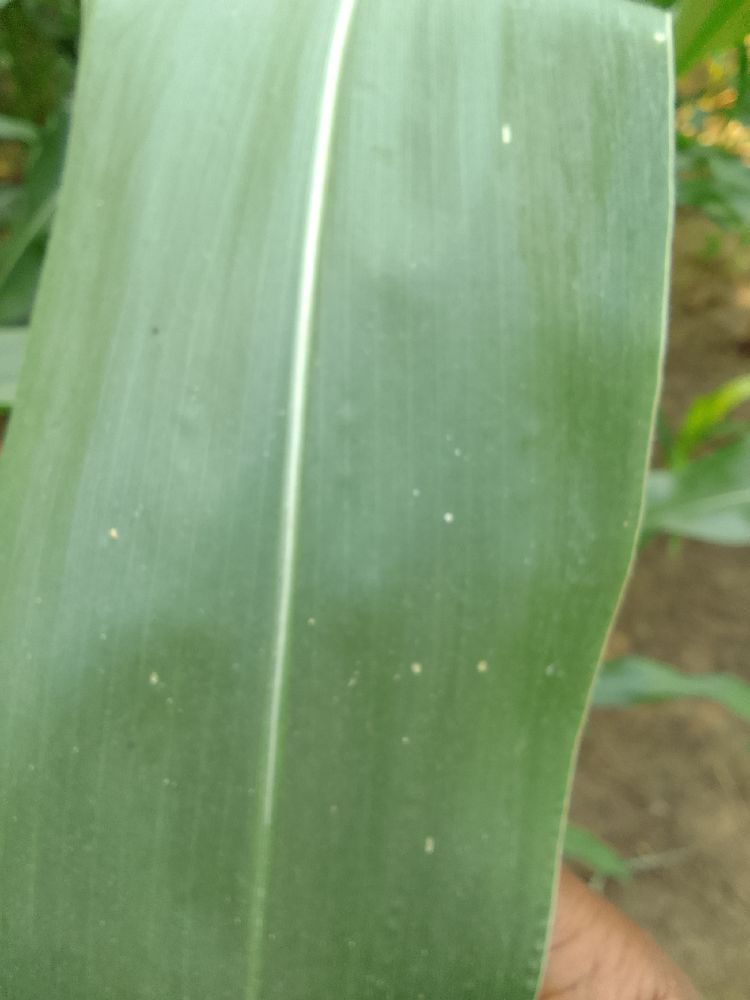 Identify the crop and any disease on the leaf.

maize, healthy
